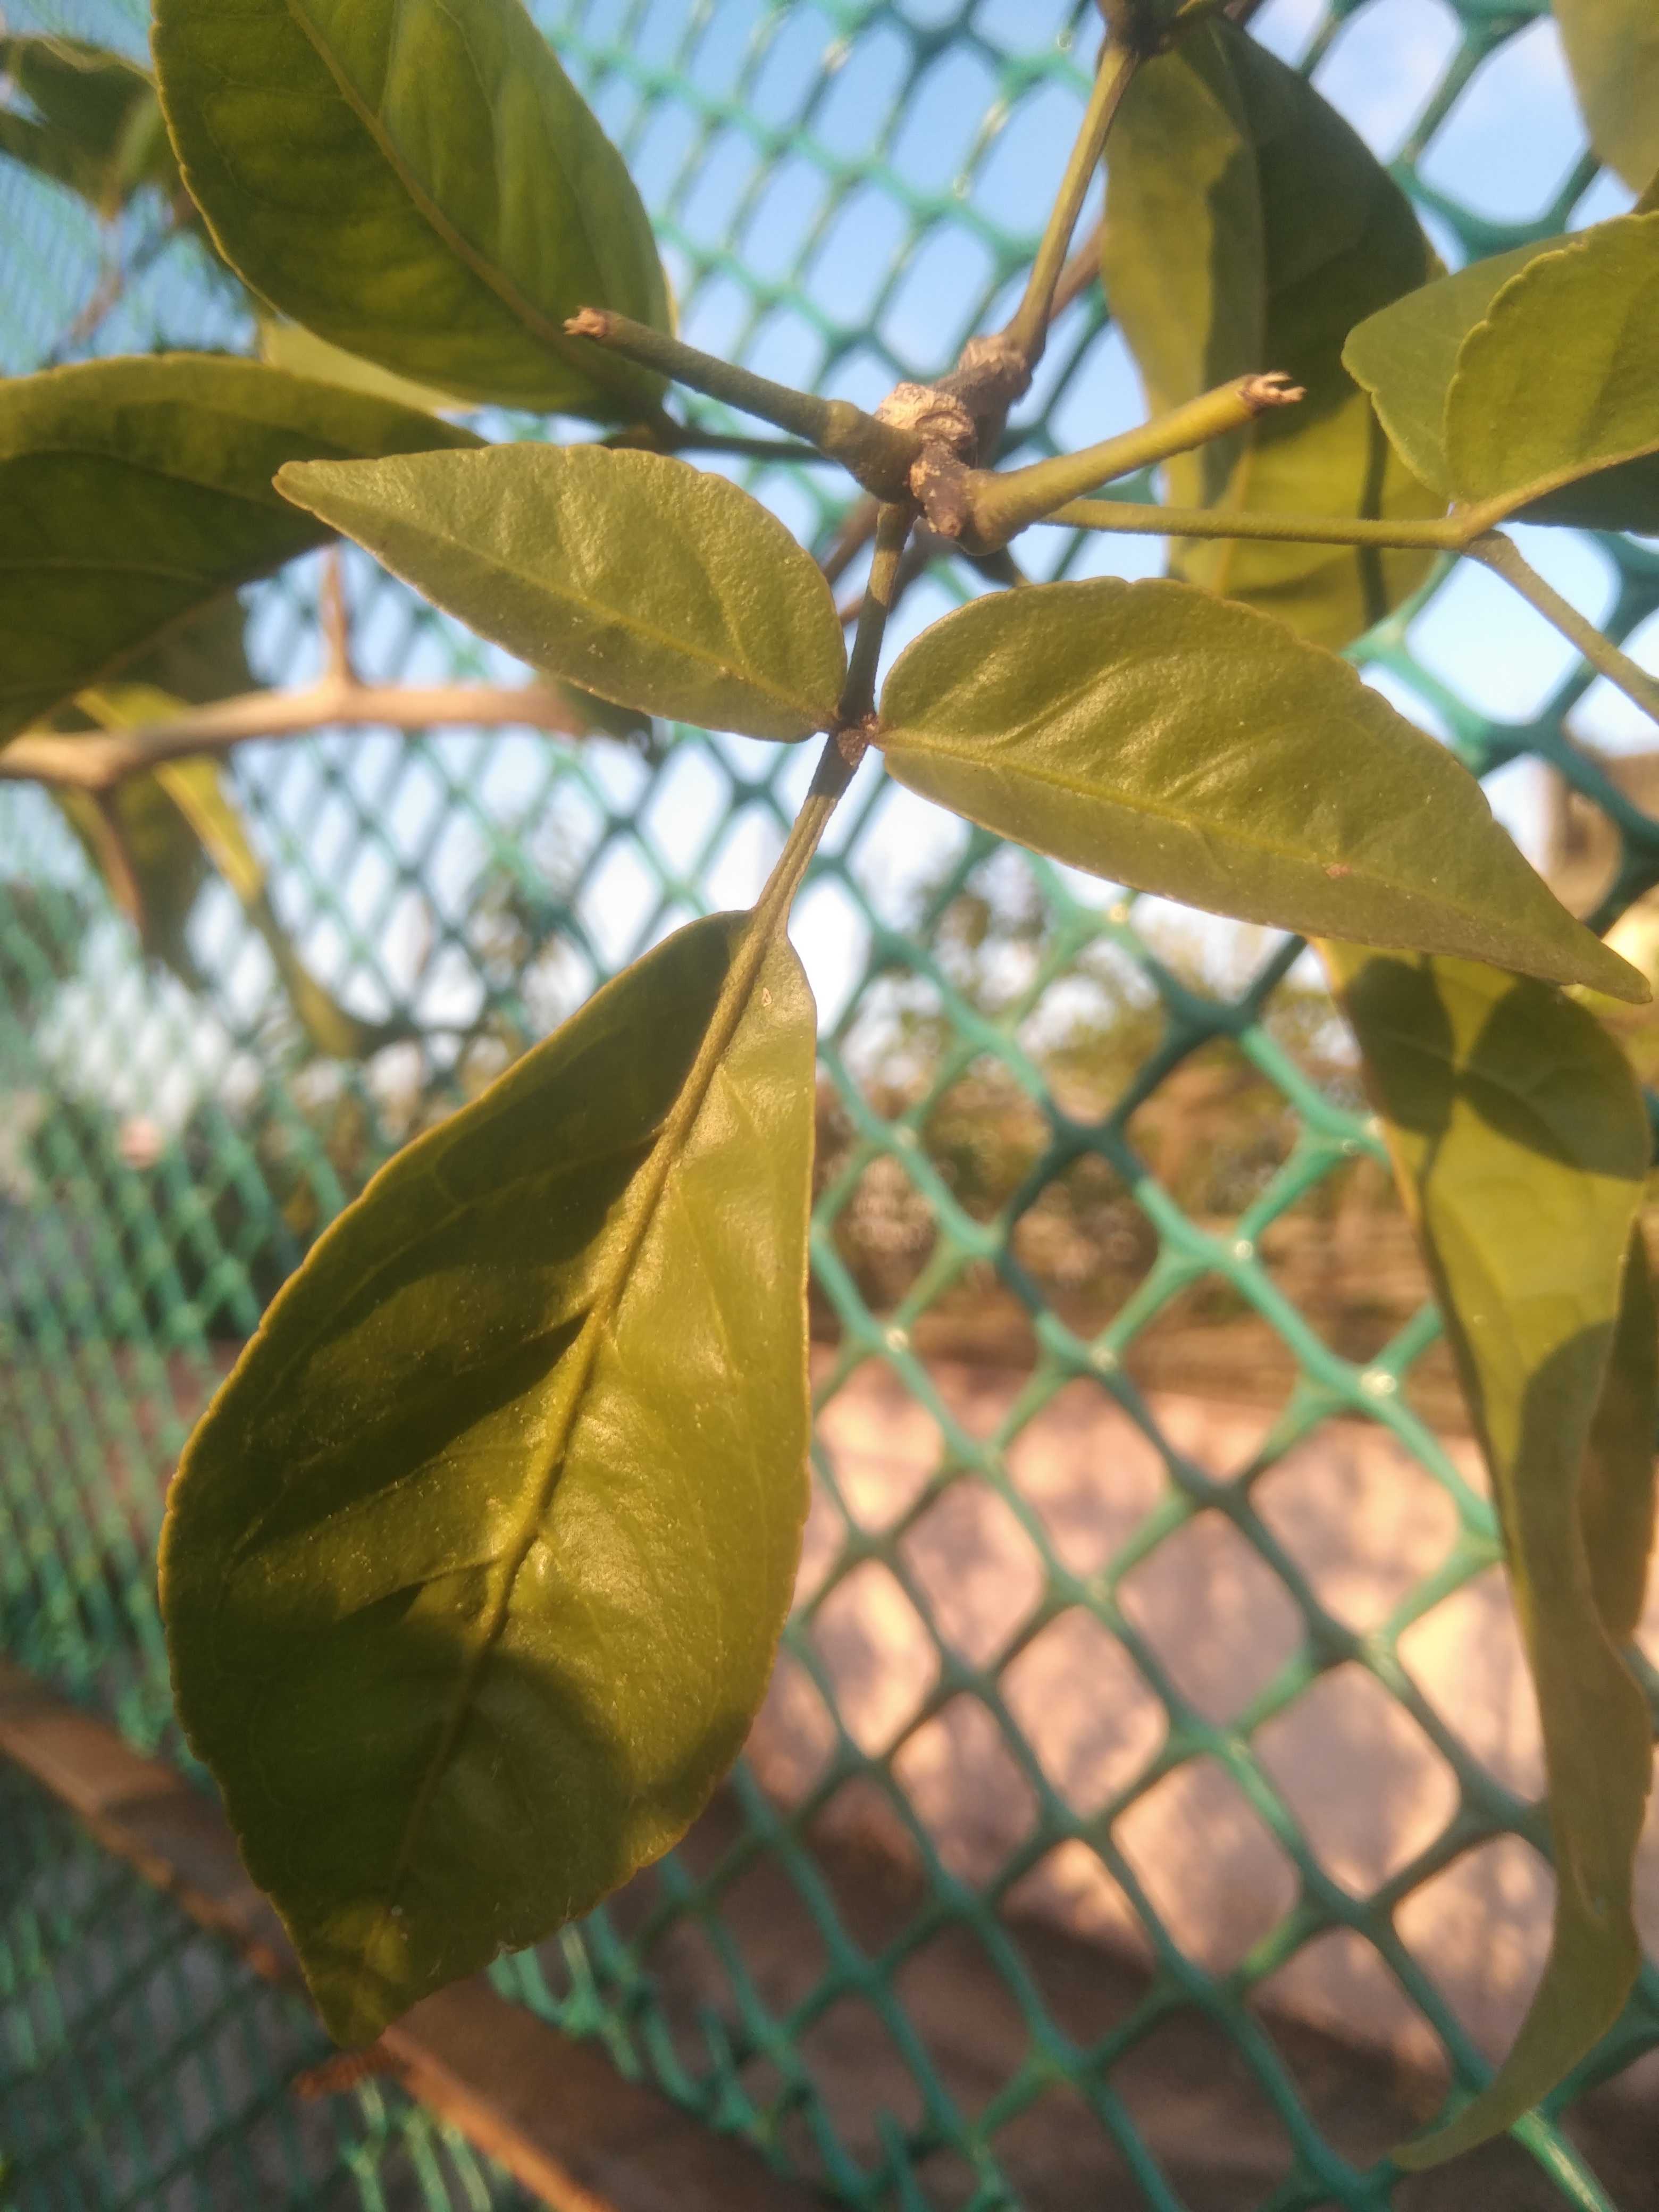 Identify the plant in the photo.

wood apple
